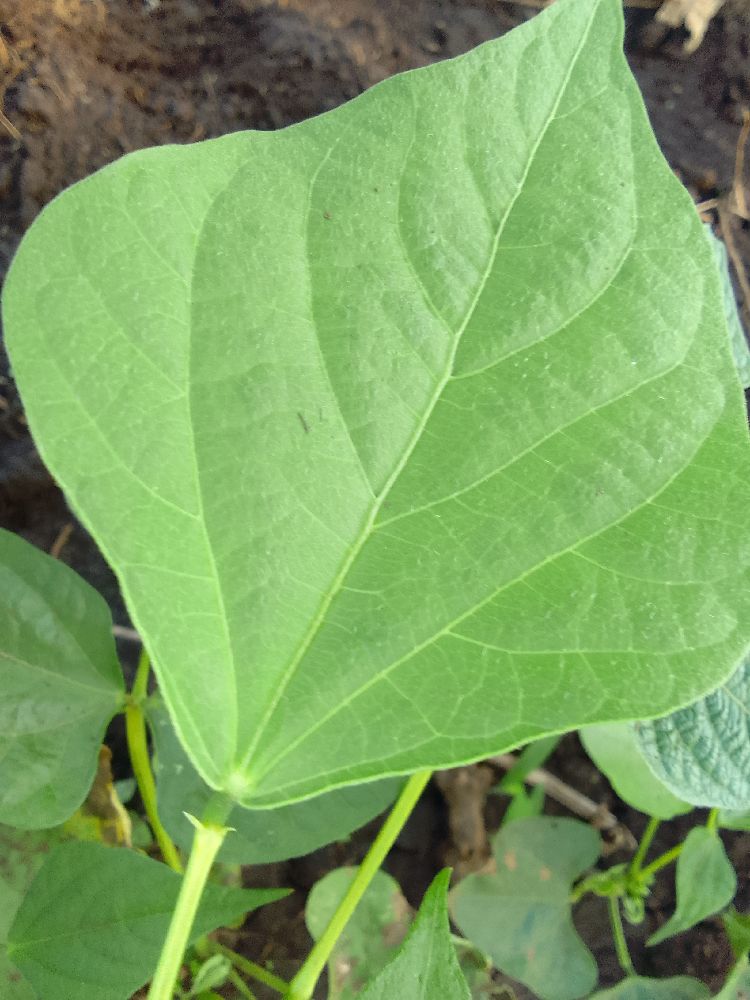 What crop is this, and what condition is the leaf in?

common bean, healthy
